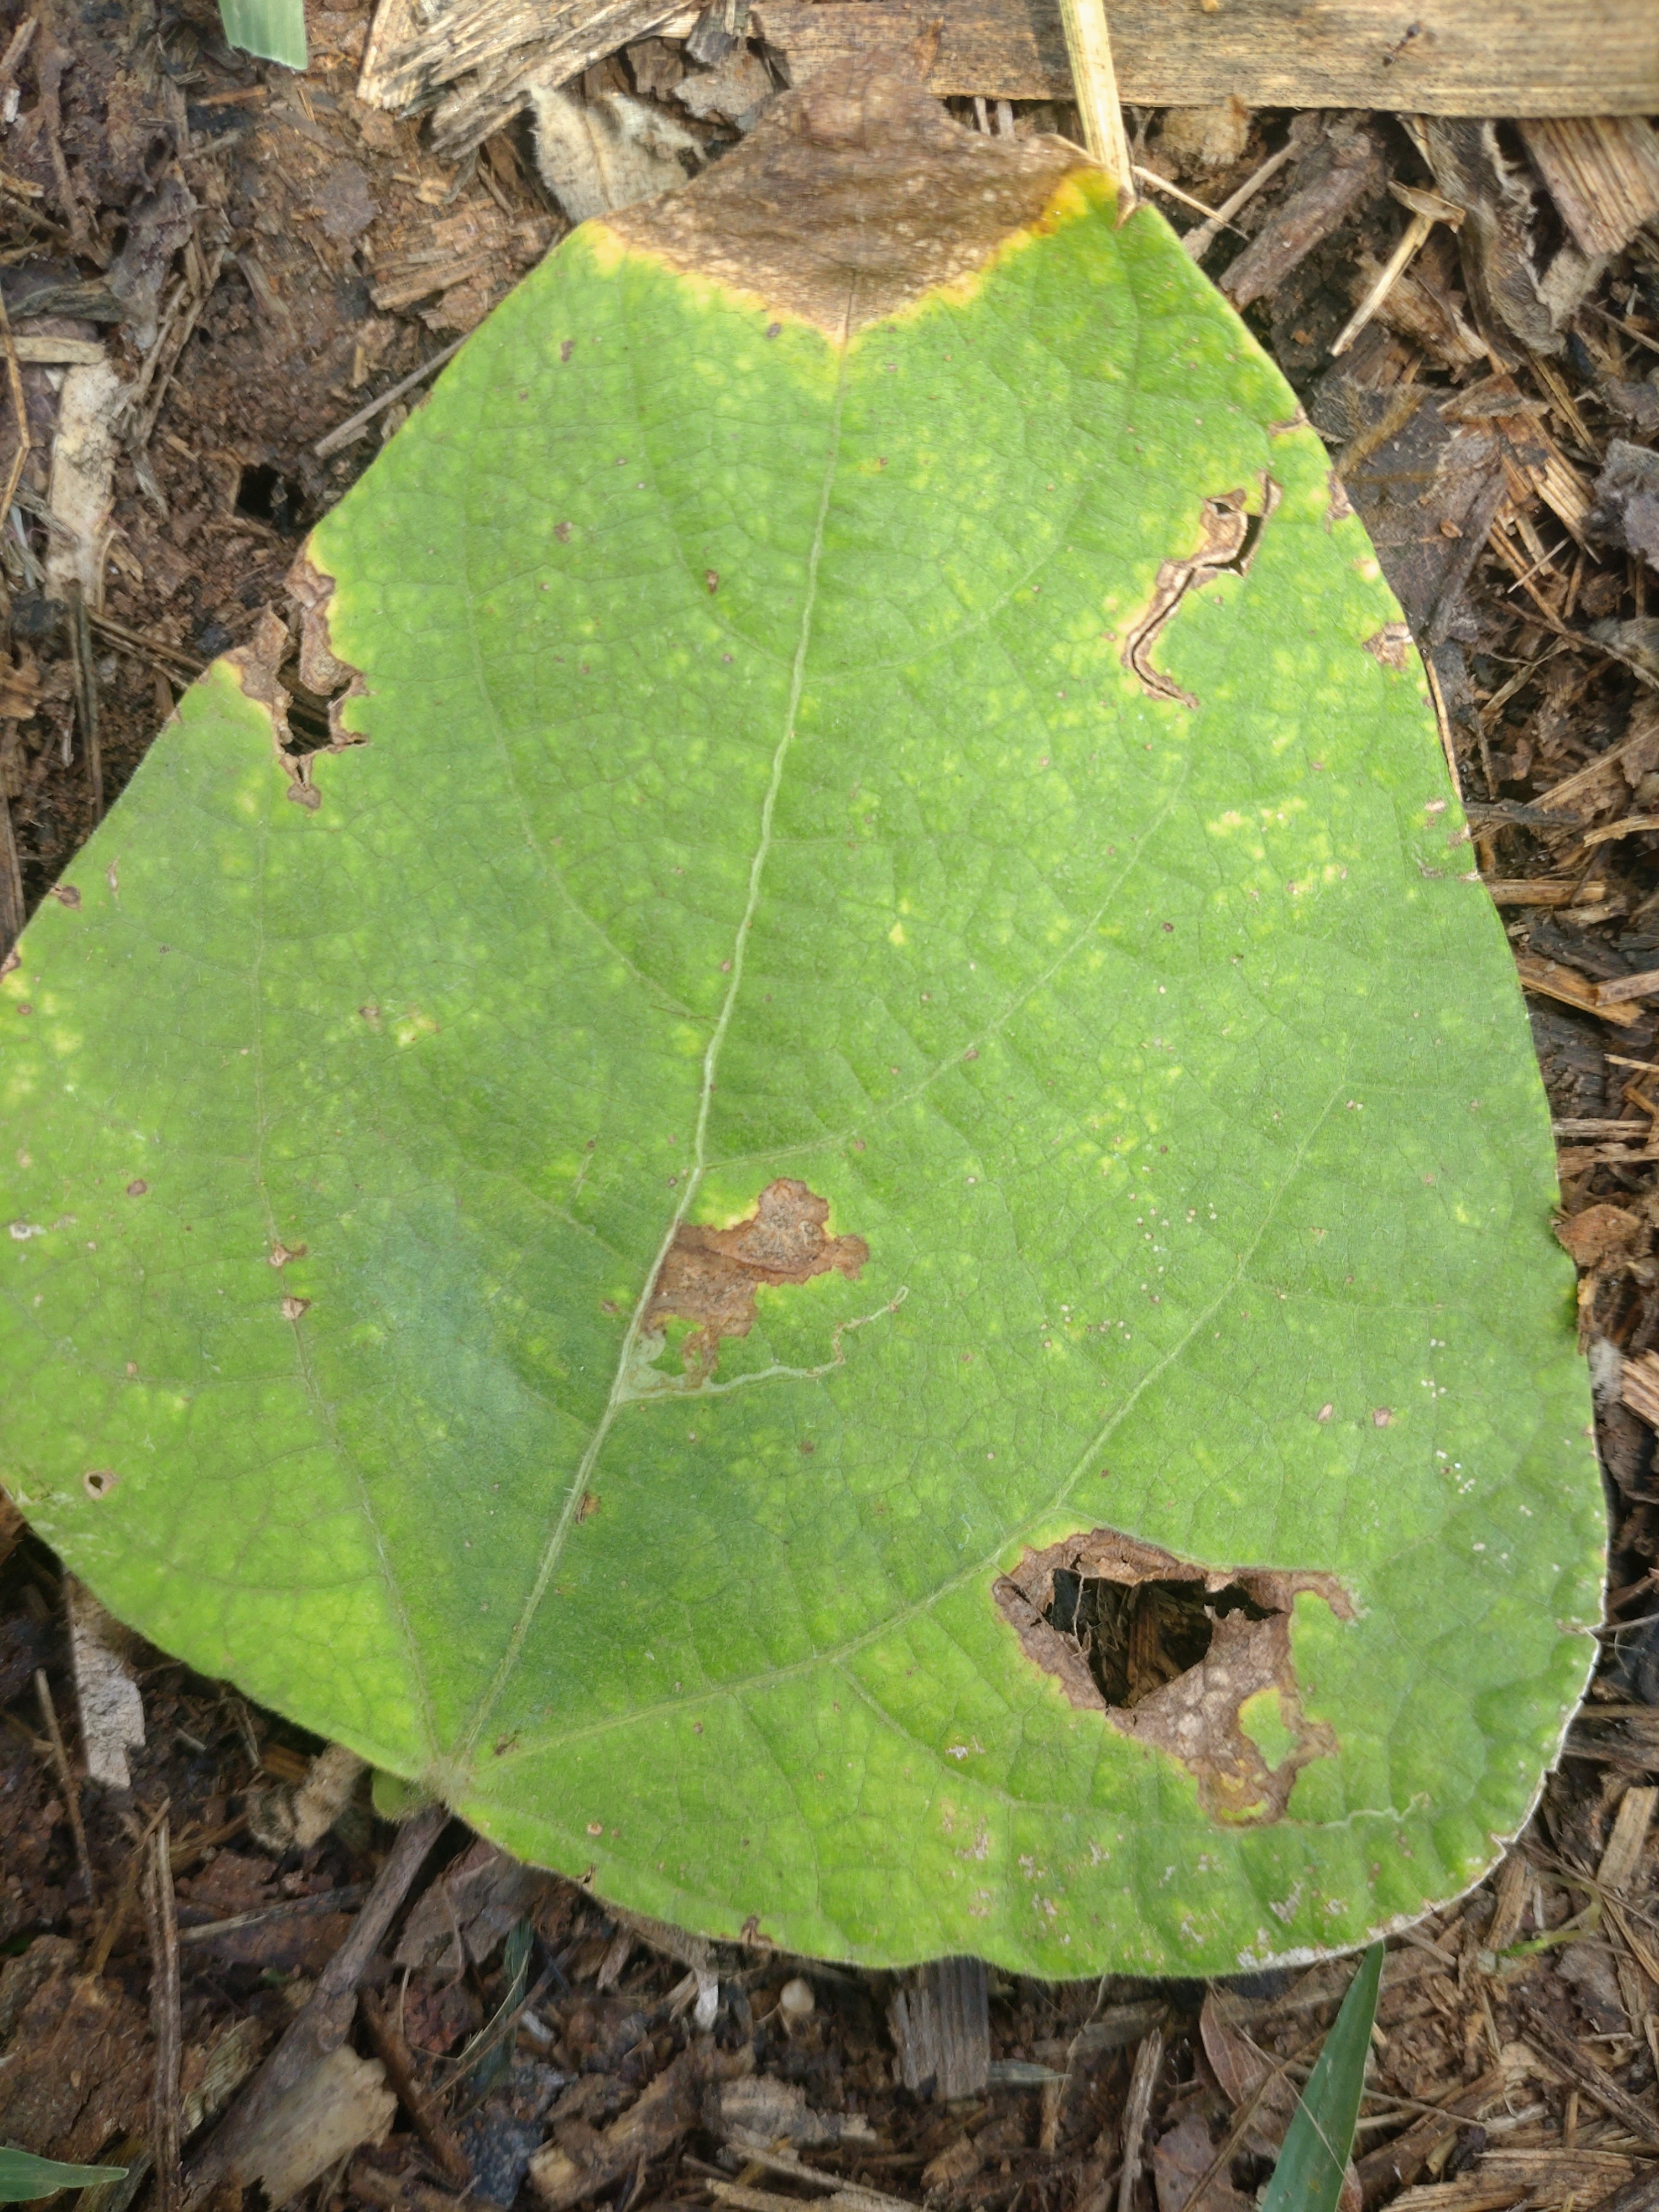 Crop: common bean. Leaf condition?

rust
